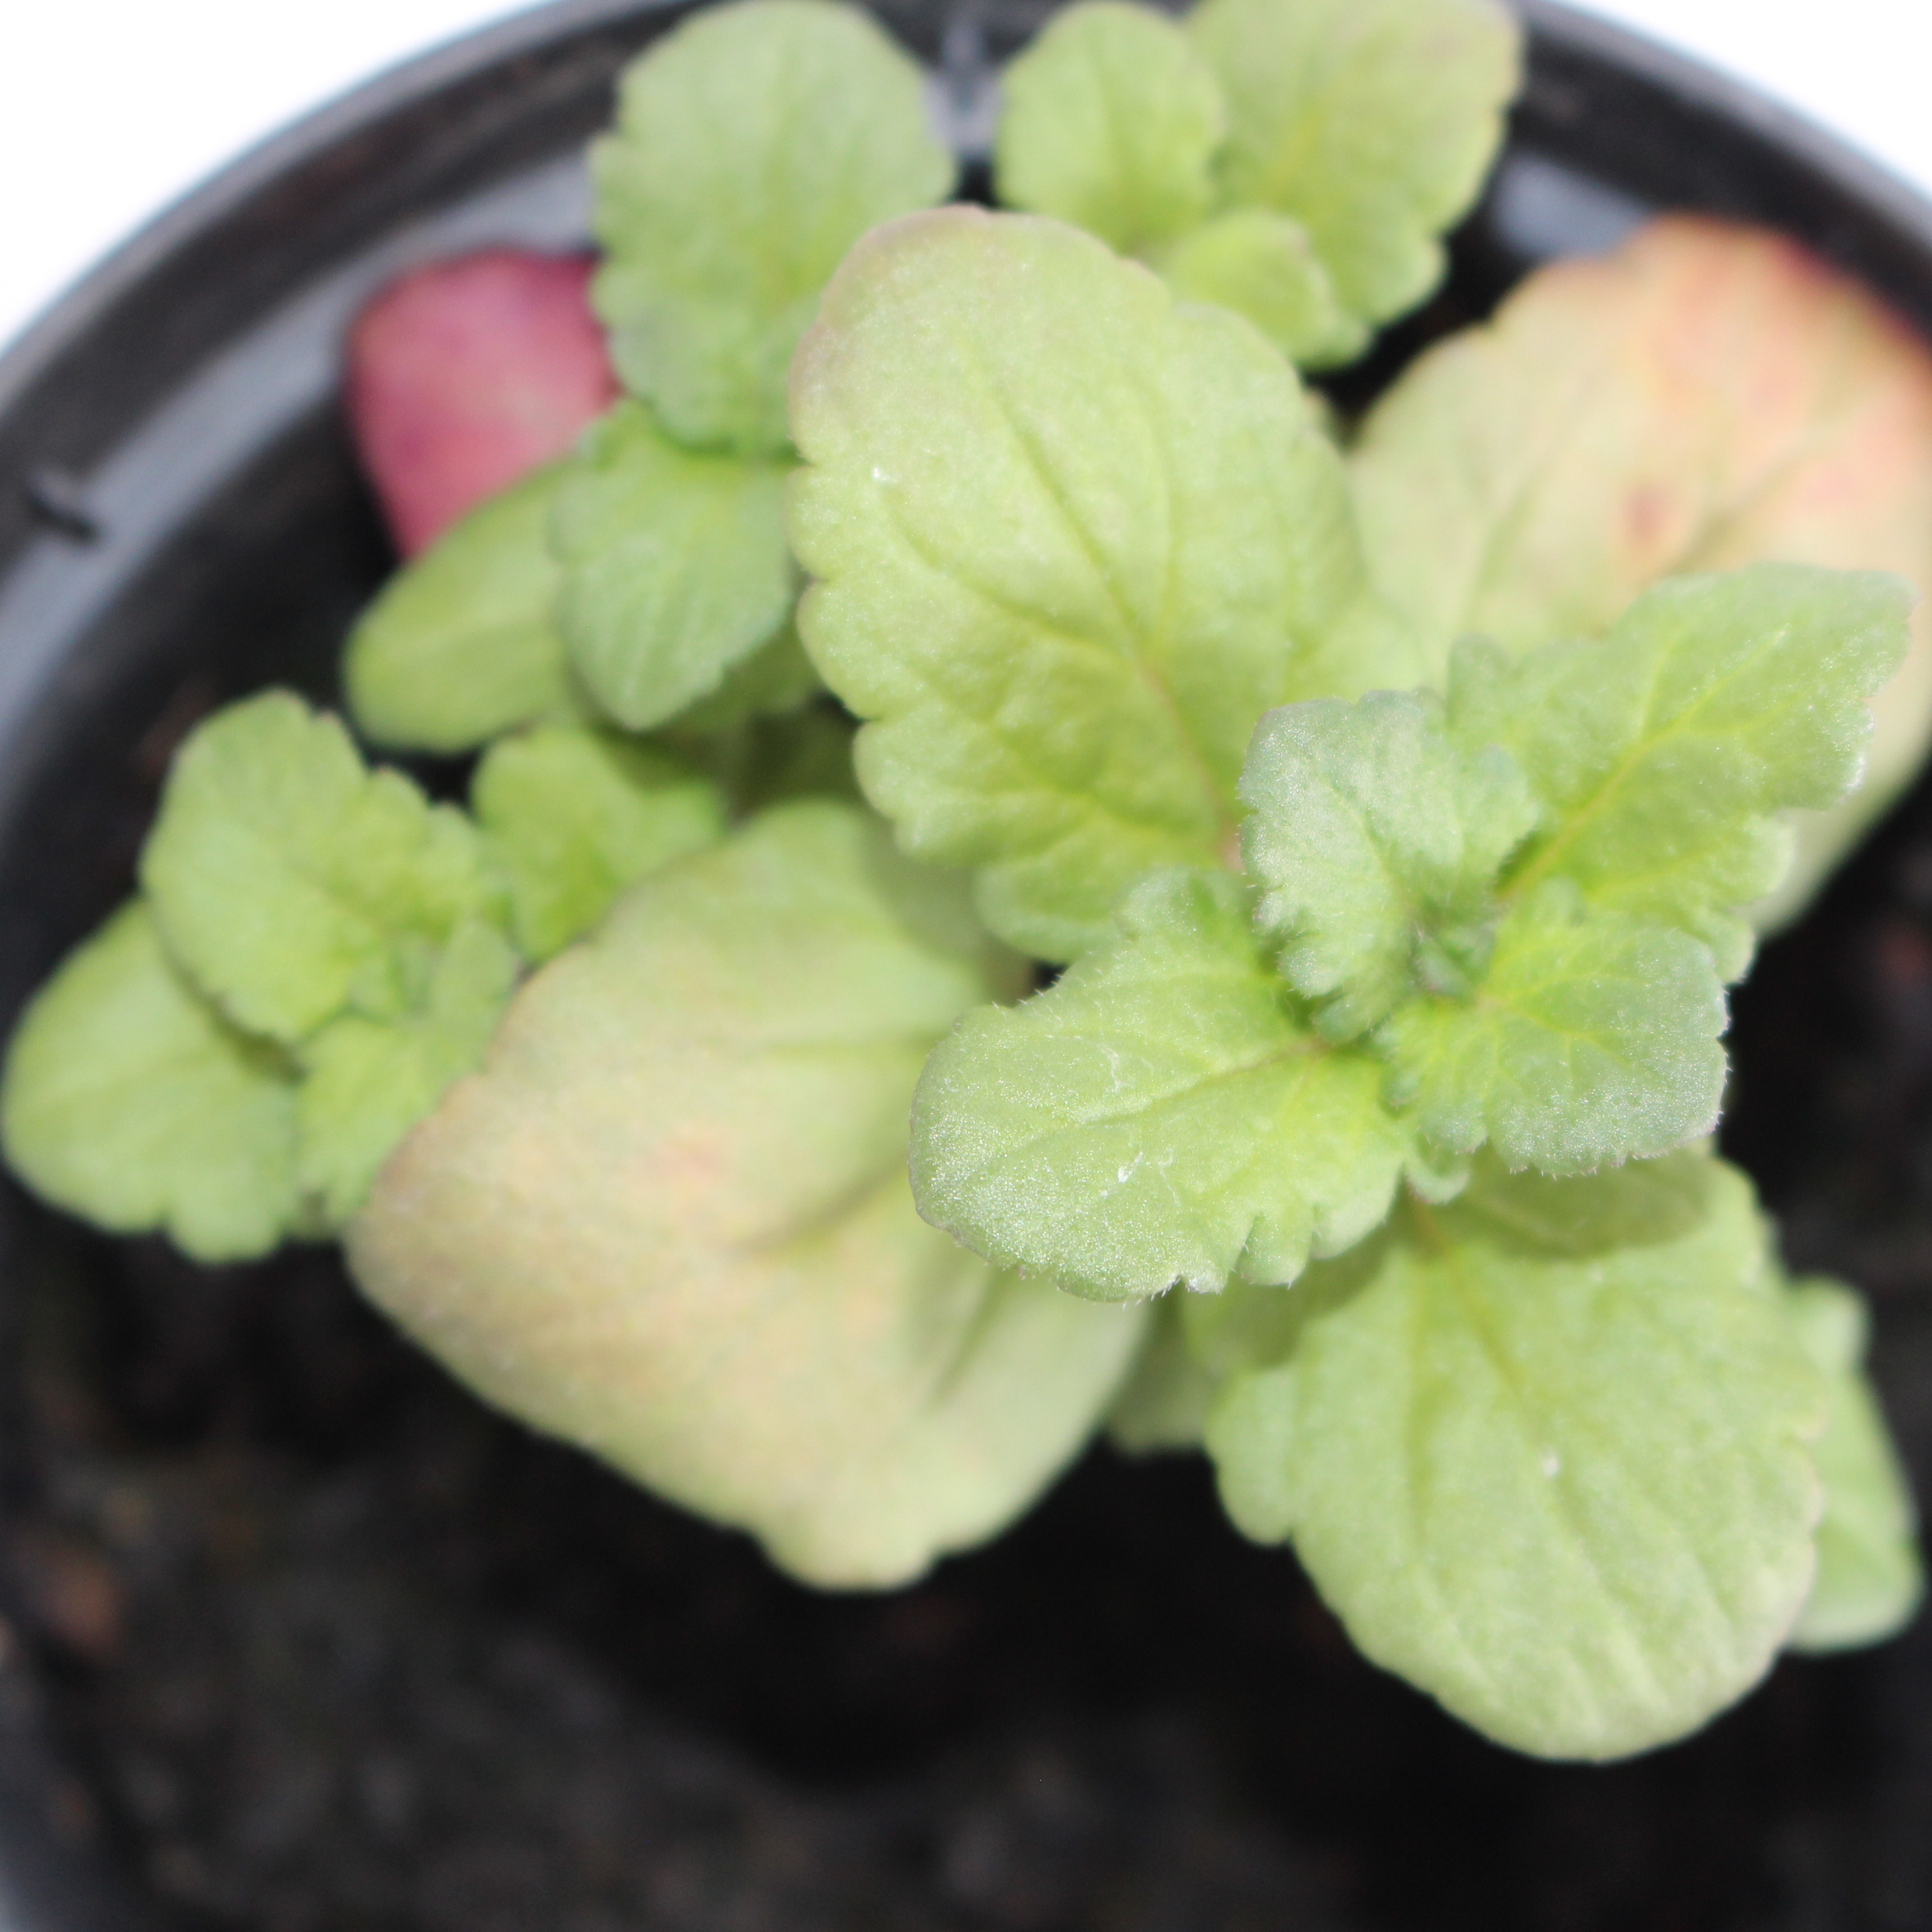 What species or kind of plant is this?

Veronica persica
